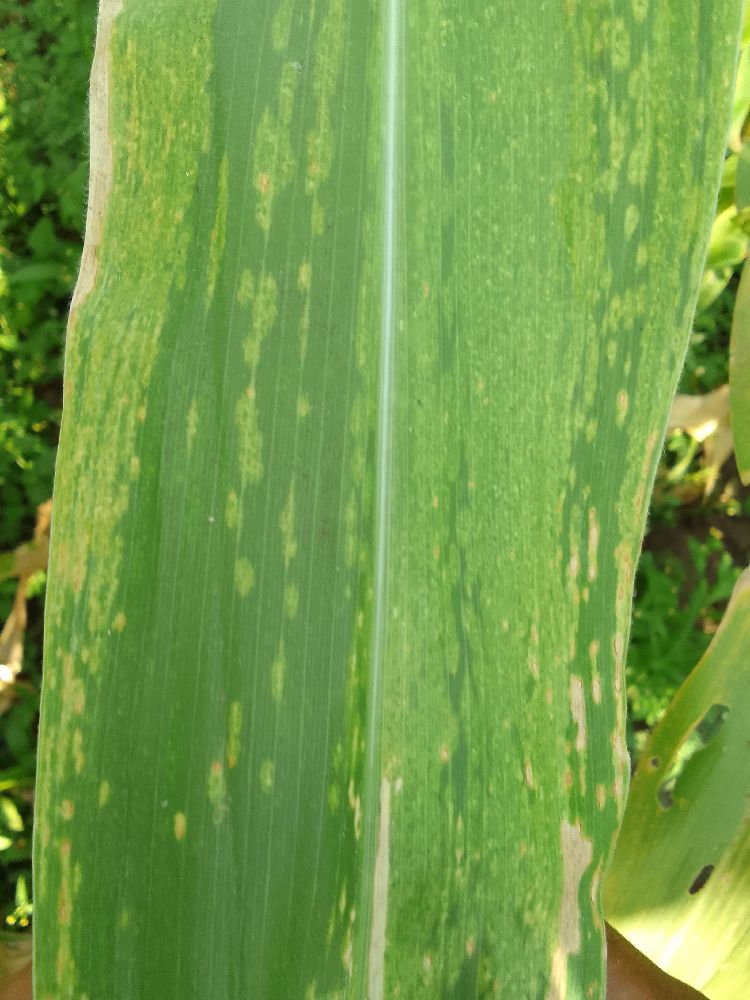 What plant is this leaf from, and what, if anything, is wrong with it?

maize, maize lethal necrosis
